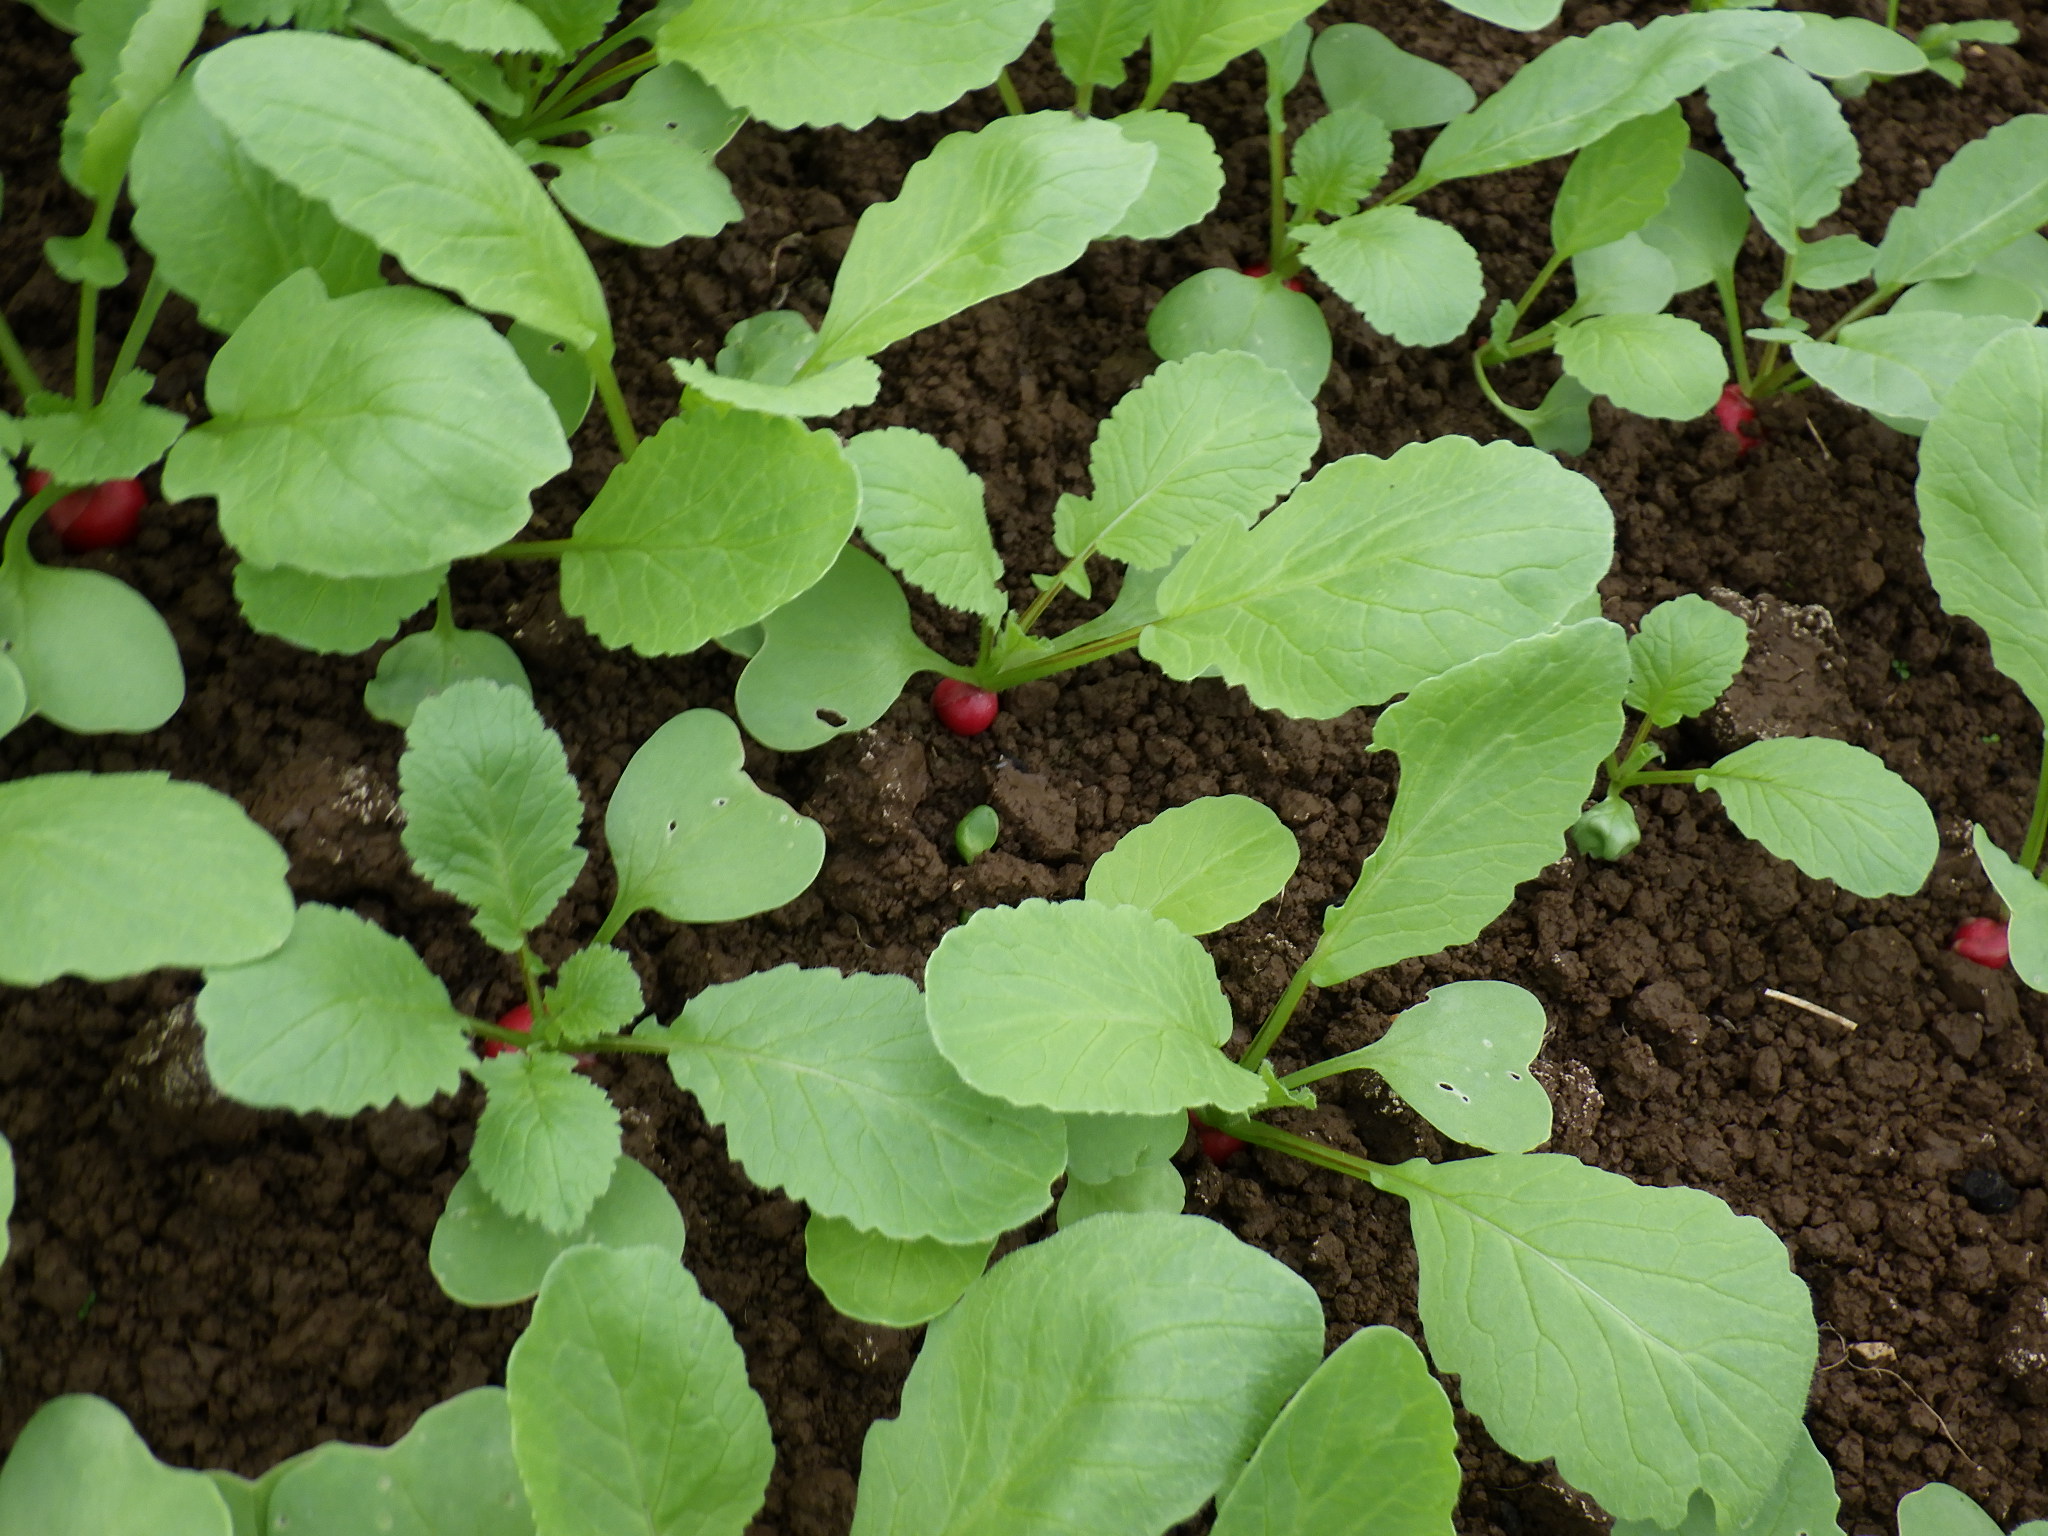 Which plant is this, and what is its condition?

radish, healthy
